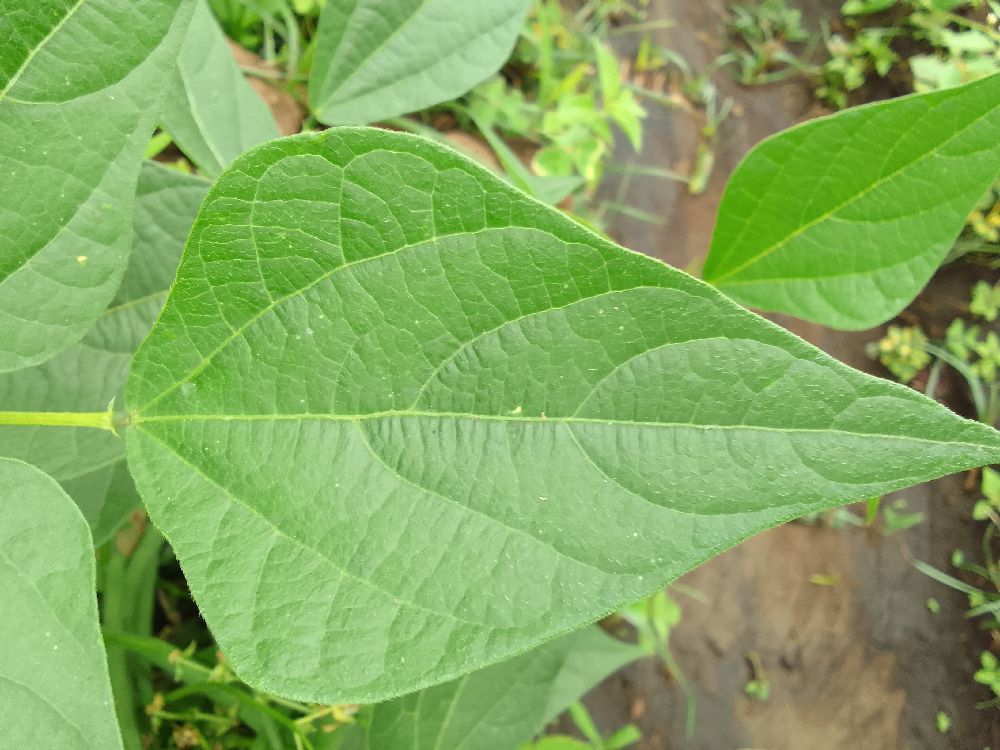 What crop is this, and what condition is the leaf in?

common bean, healthy
